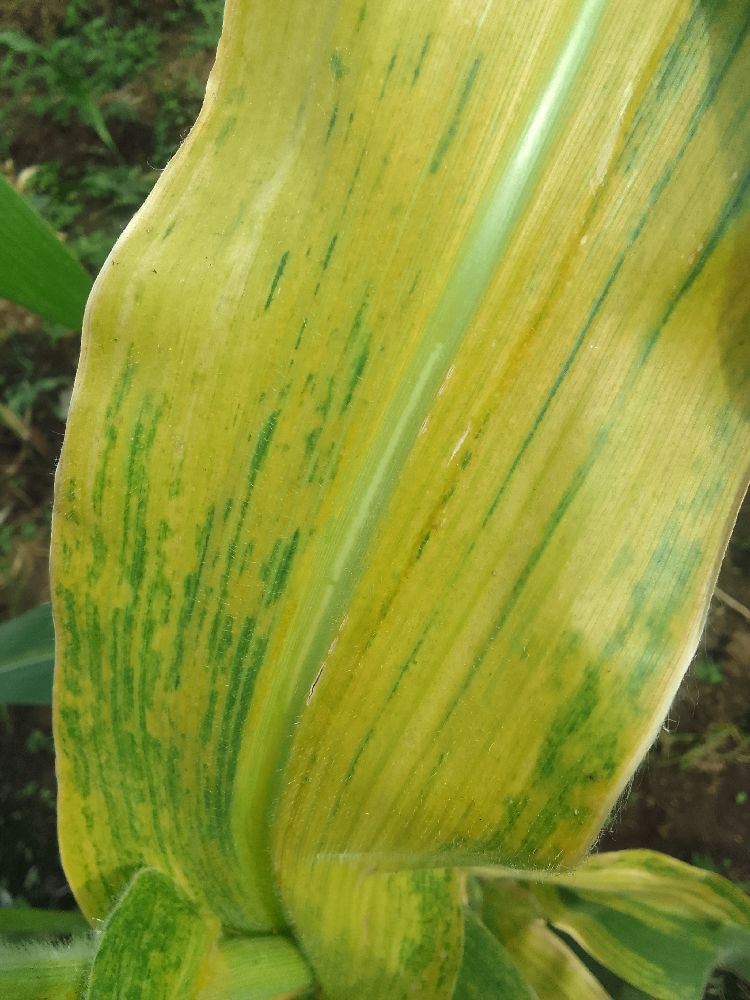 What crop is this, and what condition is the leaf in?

maize, maize lethal necrosis
